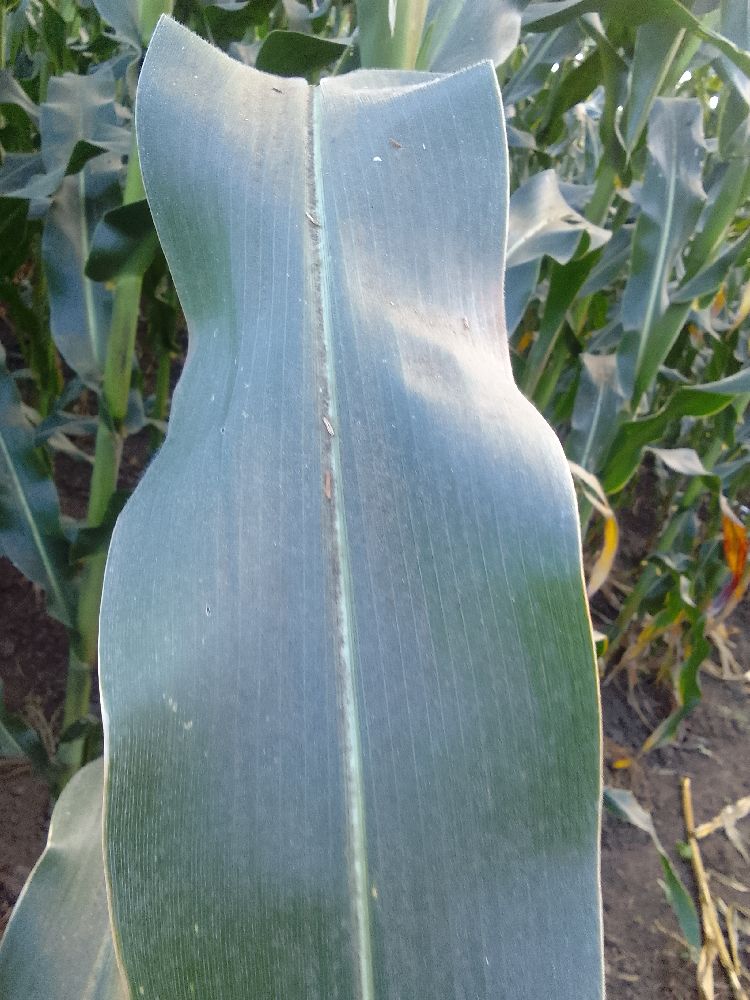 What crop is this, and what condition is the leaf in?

maize, healthy
